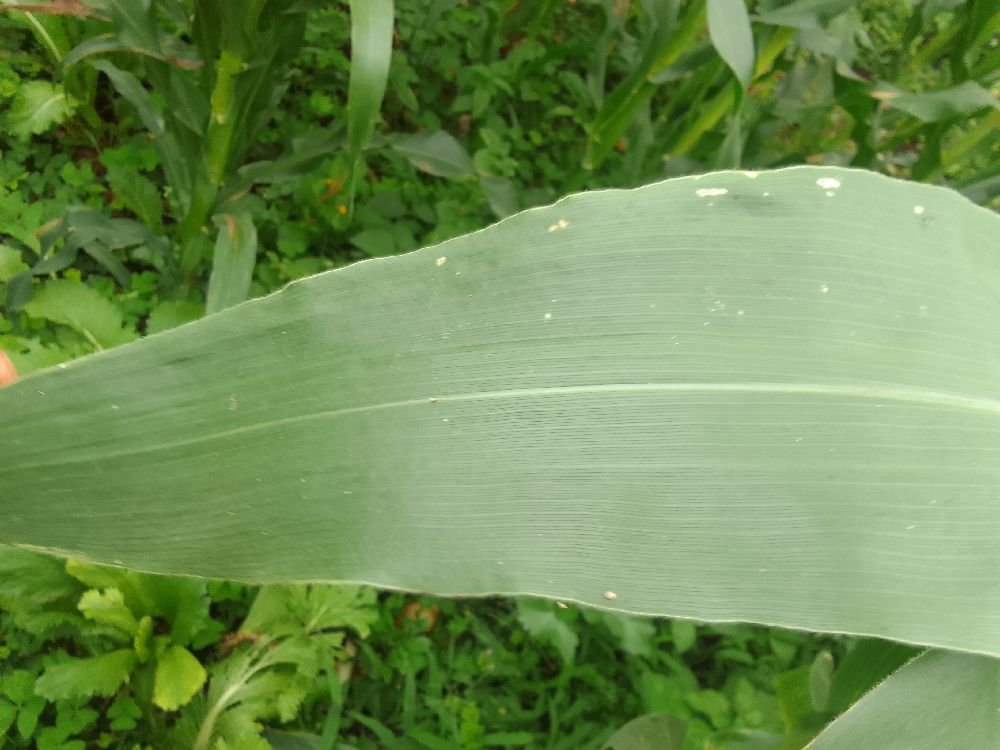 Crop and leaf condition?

maize, healthy
